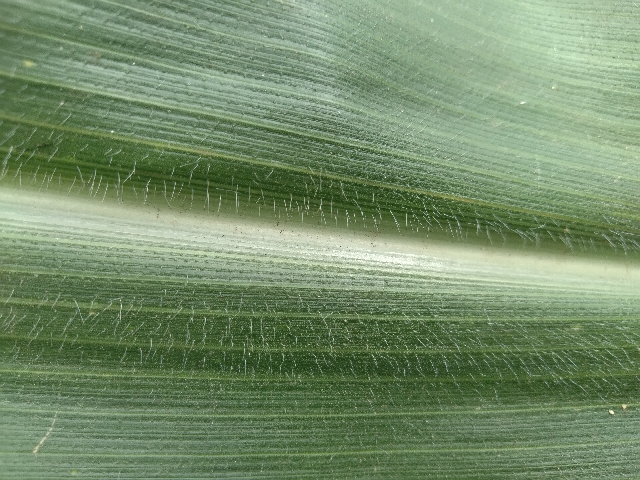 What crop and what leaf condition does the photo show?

maize, healthy
